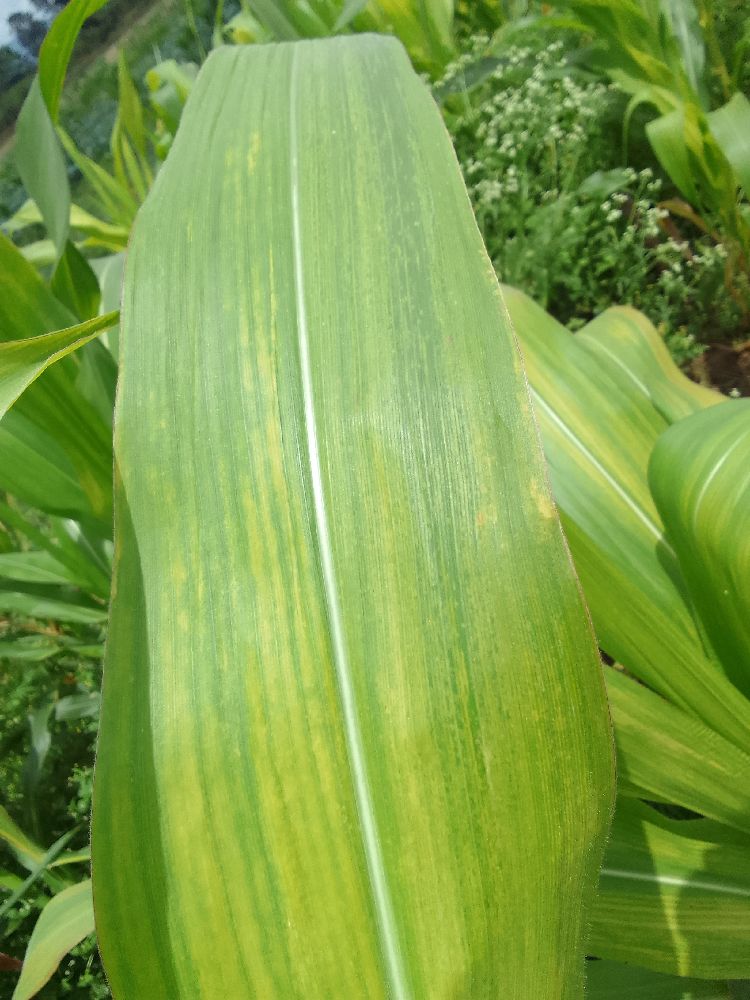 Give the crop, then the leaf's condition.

maize, maize lethal necrosis
